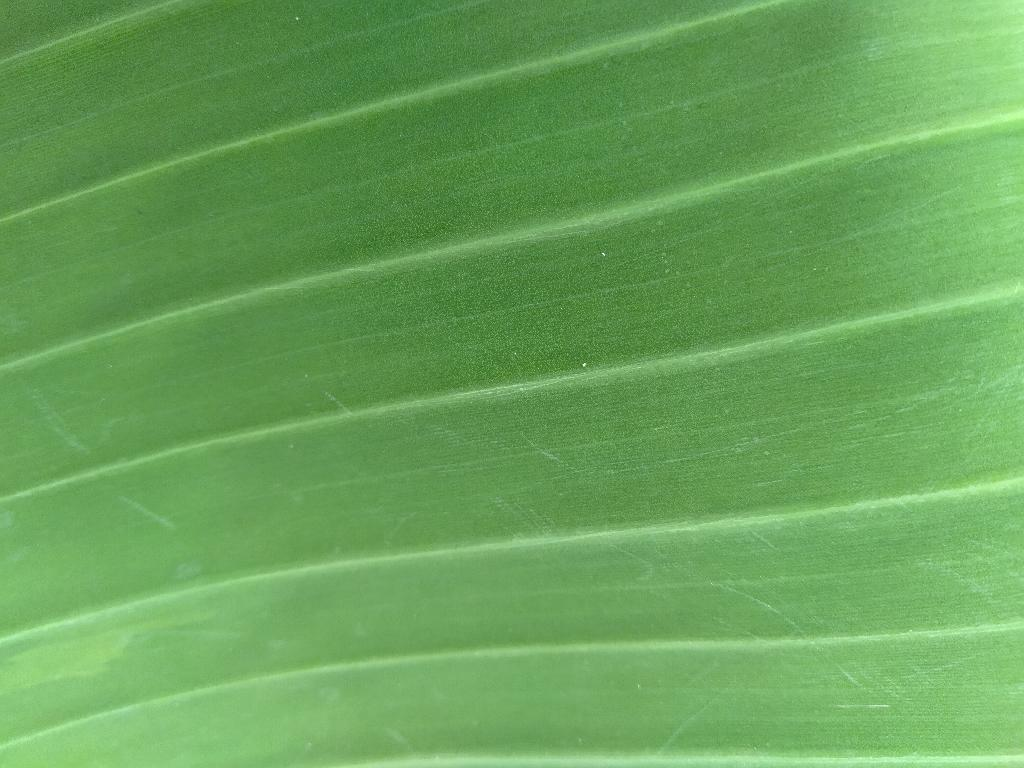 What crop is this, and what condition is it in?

banana, healthy
